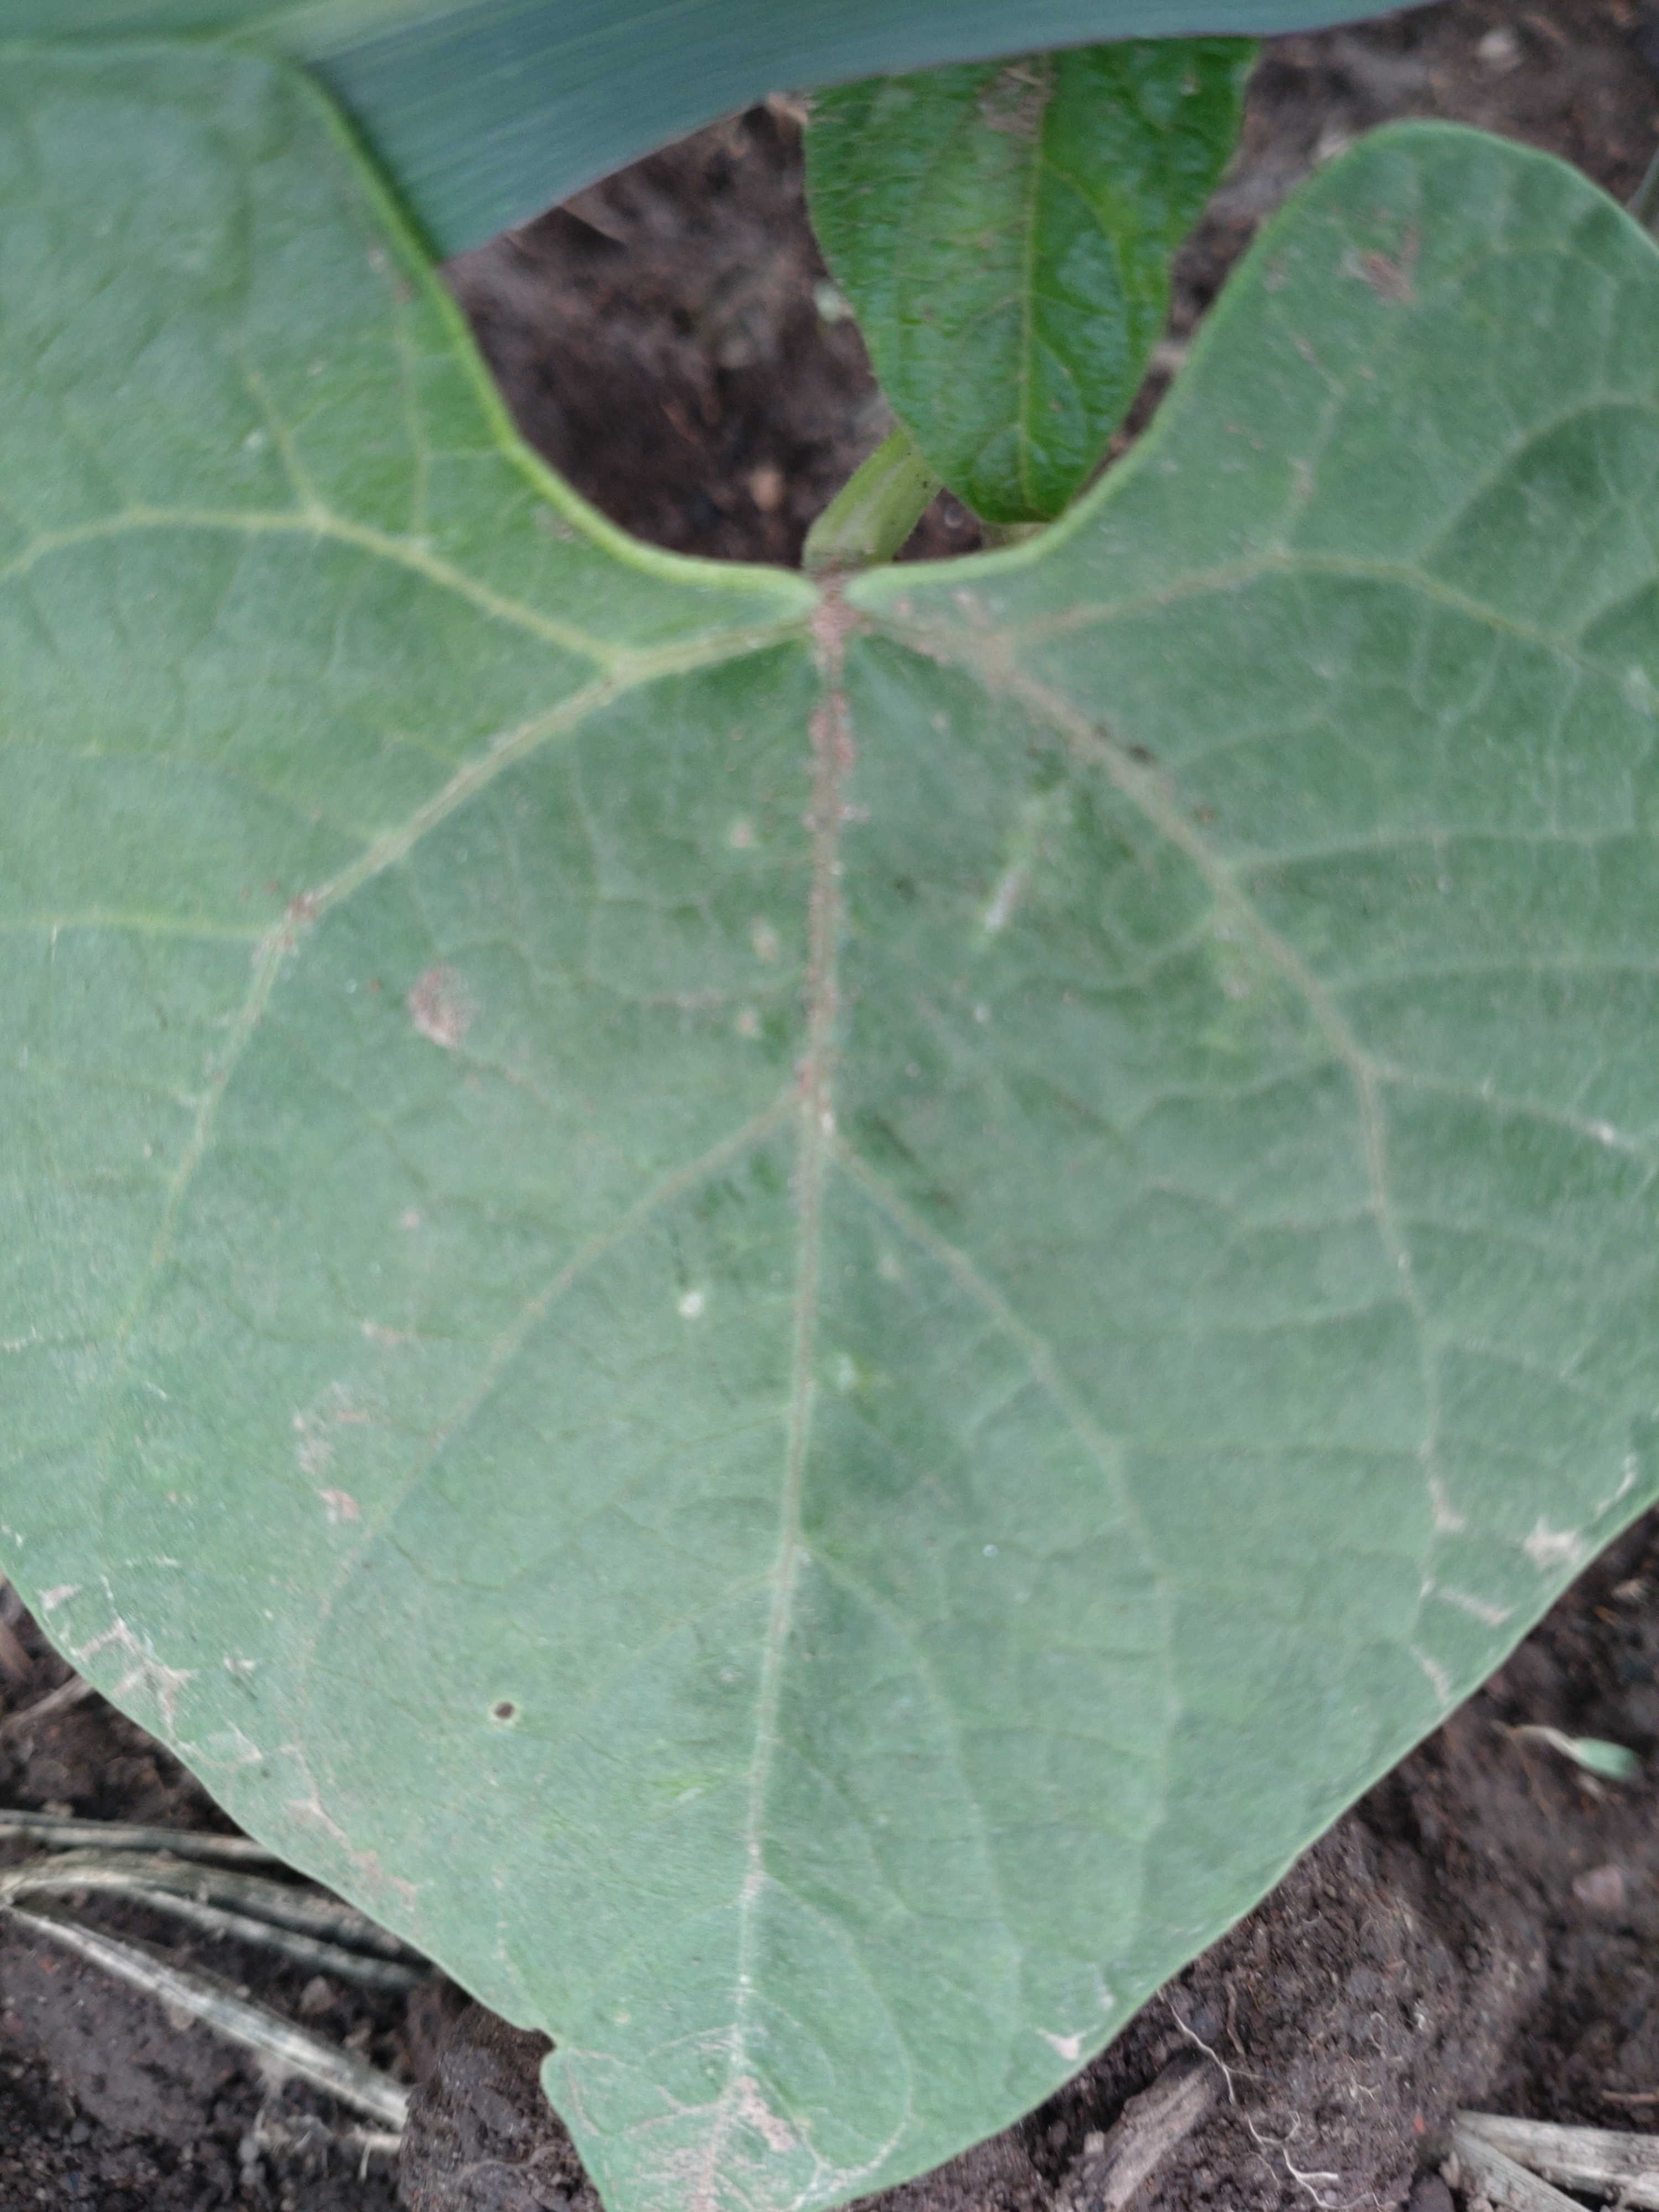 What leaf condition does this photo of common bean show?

healthy
